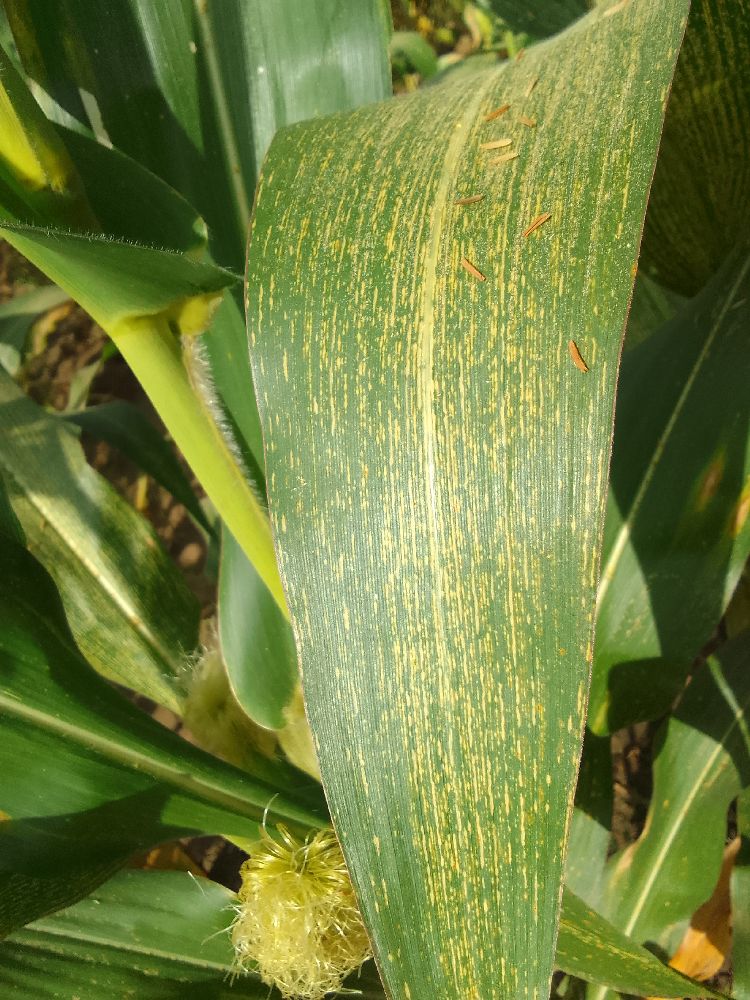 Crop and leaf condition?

maize, maize streak virus
